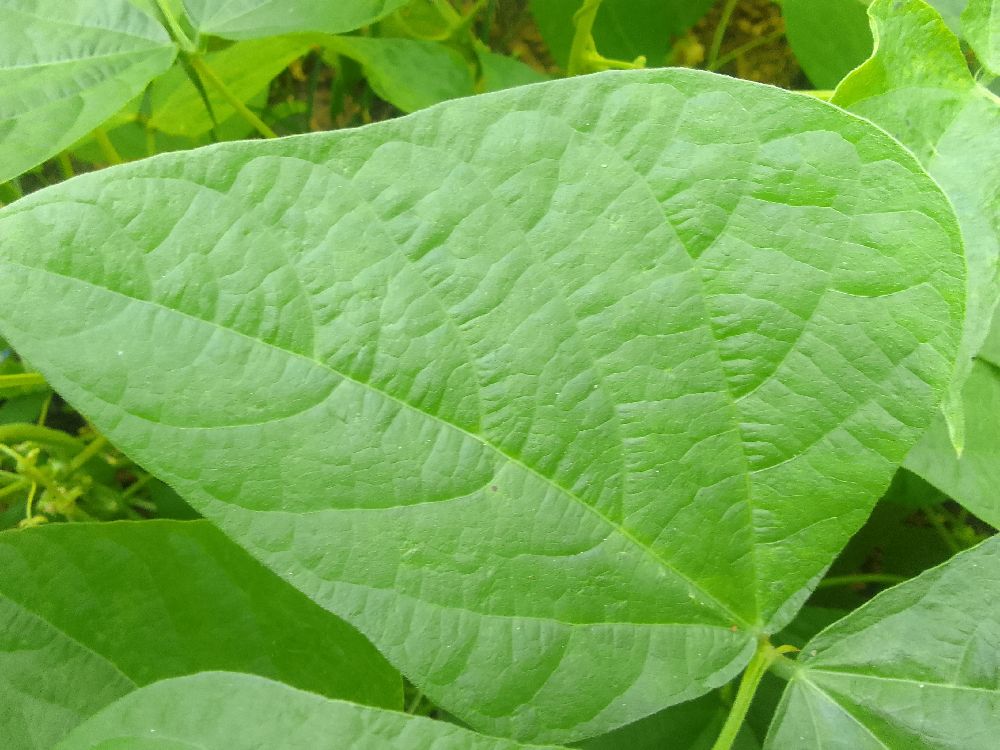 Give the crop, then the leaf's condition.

common bean, healthy
